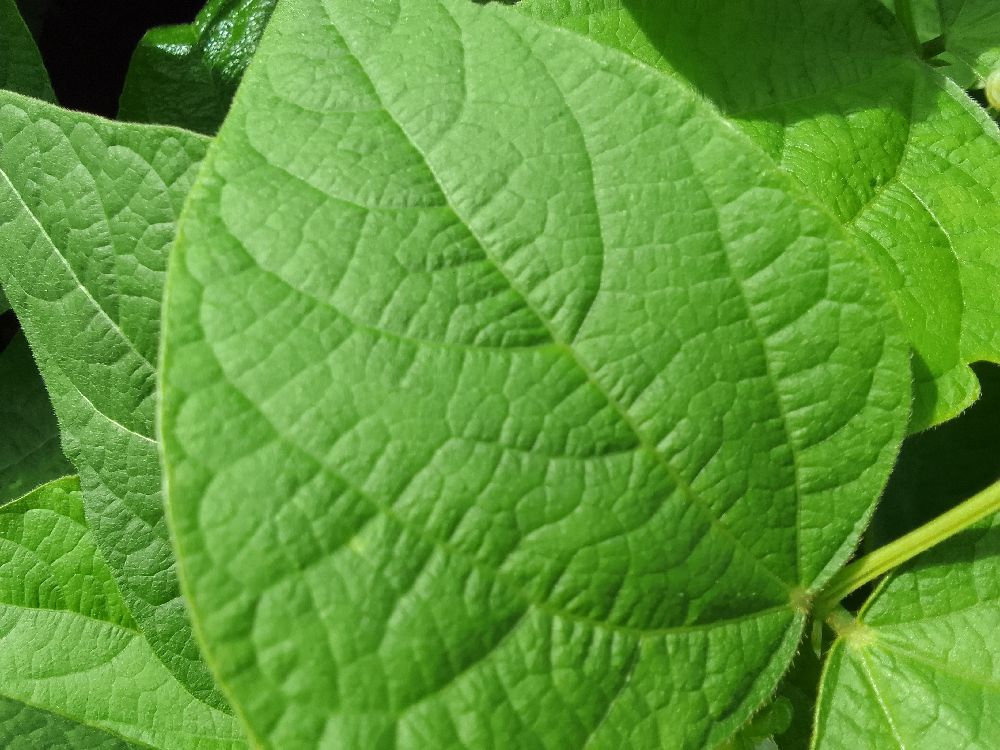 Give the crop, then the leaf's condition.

common bean, healthy
